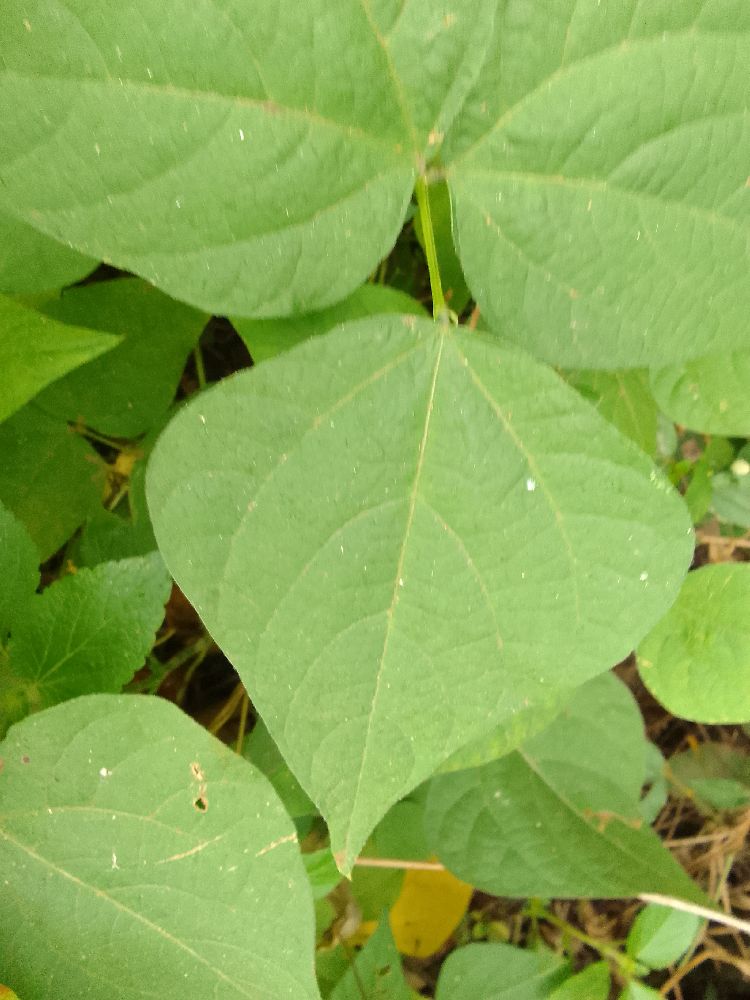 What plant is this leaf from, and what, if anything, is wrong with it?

common bean, healthy
